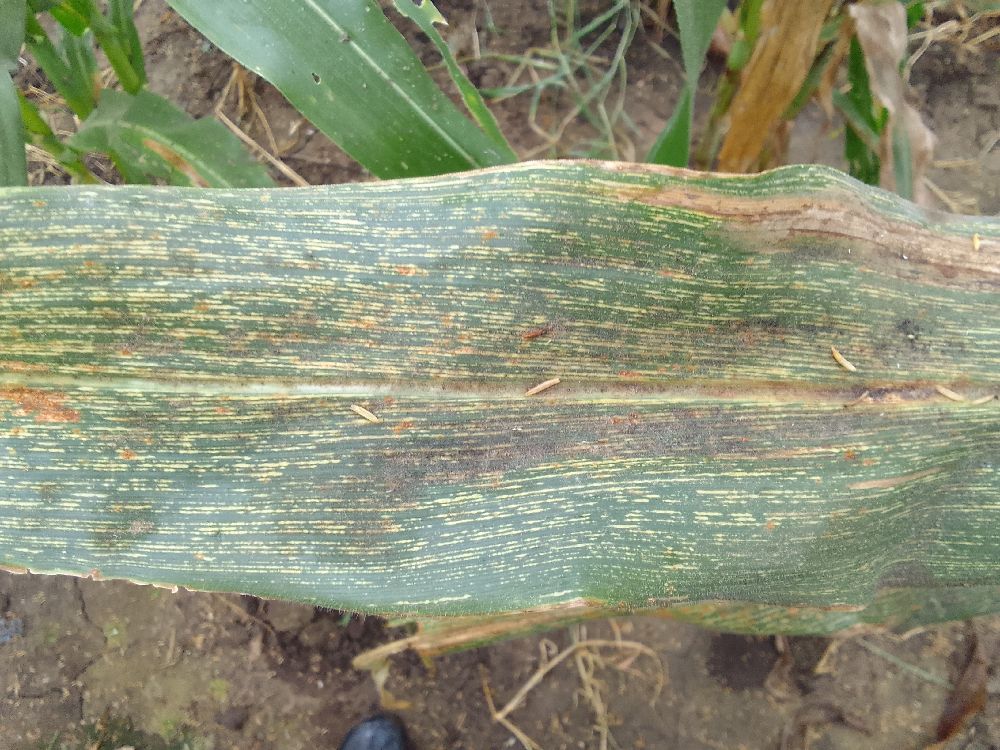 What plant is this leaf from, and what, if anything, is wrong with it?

maize, maize streak virus
